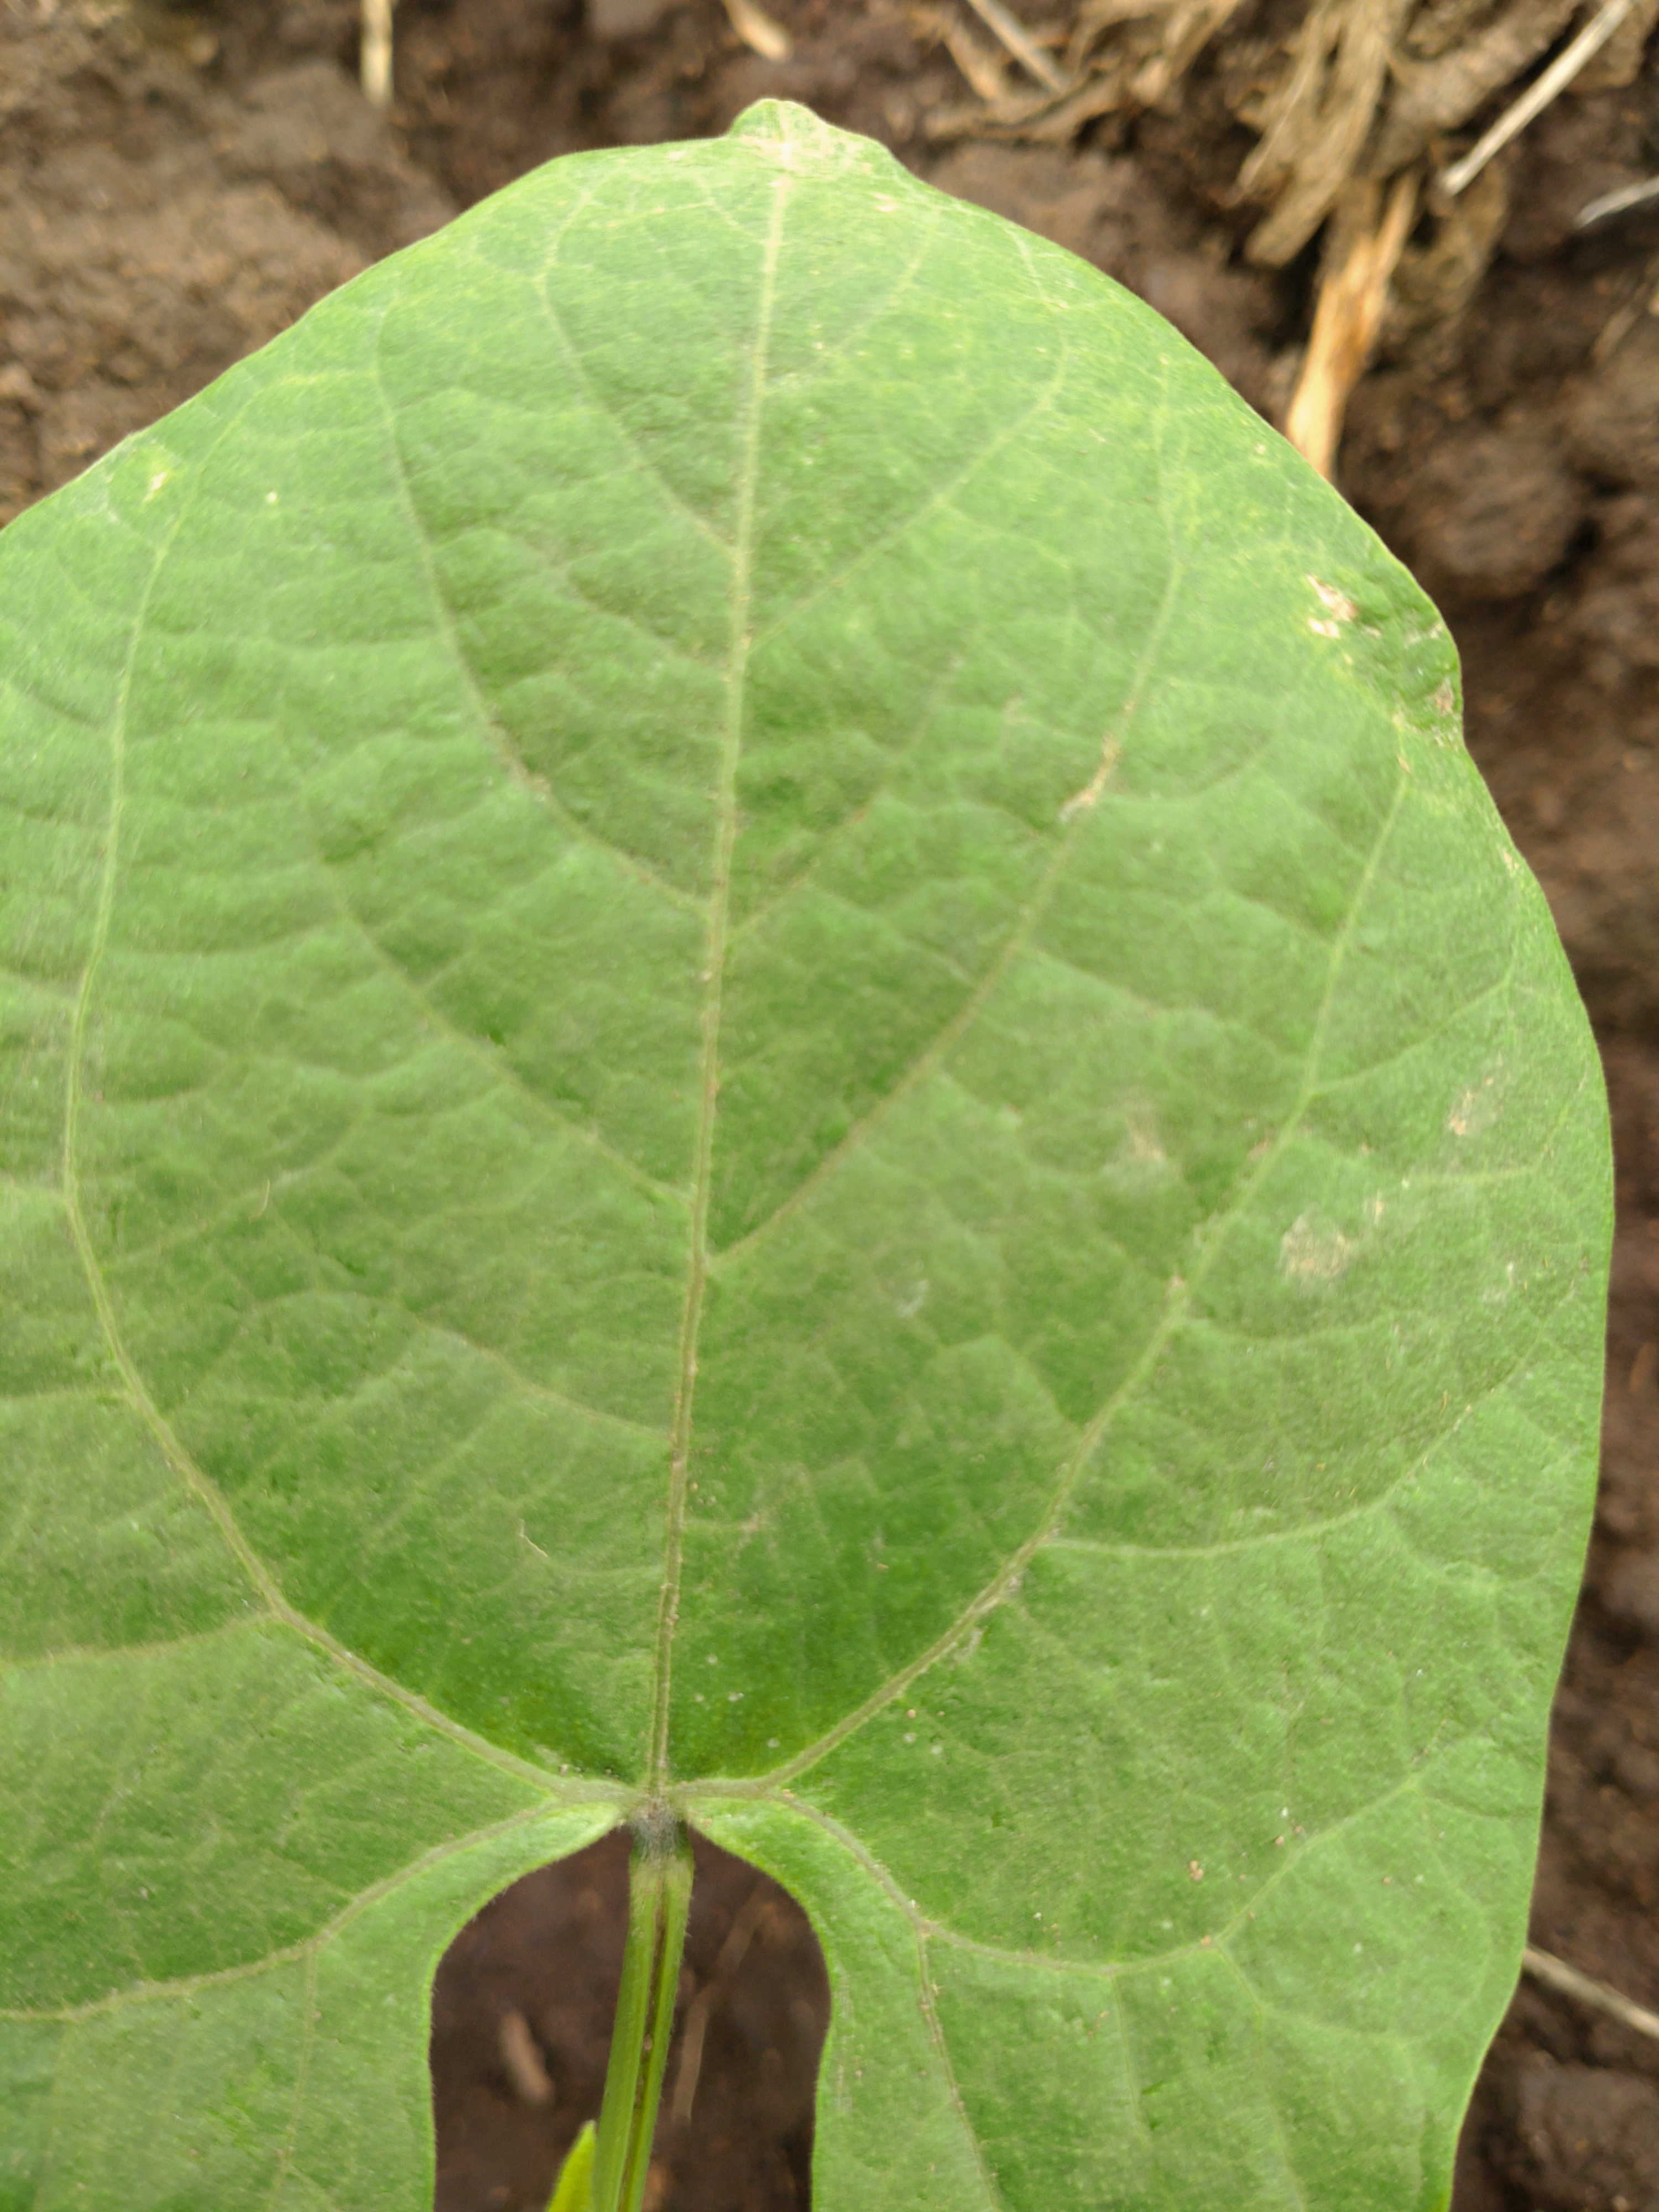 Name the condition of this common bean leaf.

healthy
